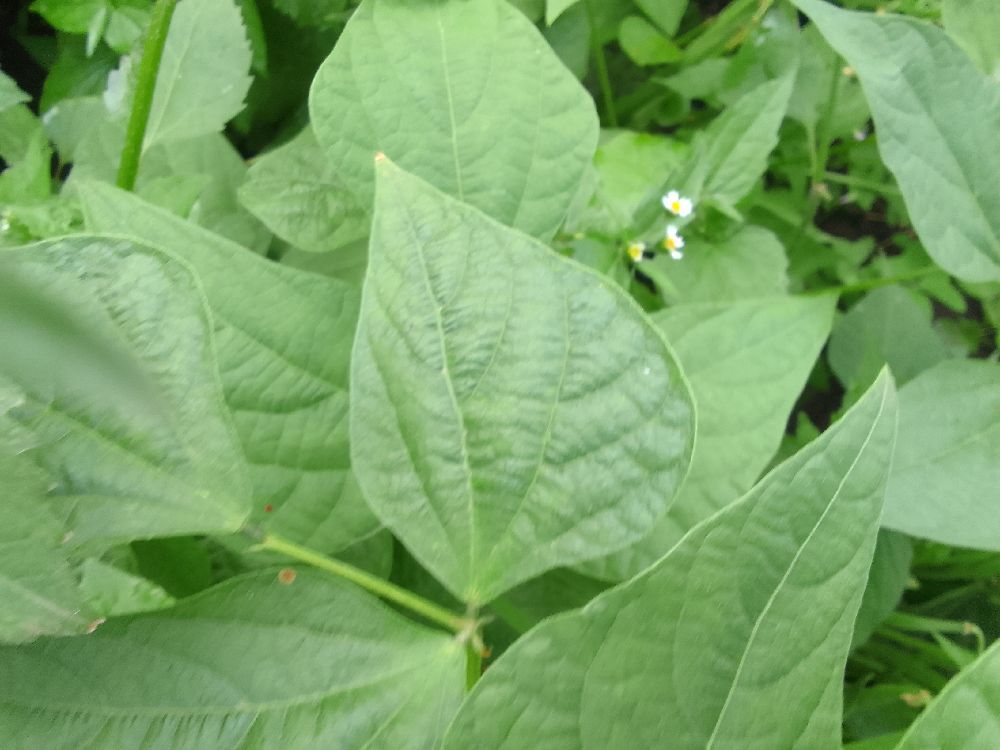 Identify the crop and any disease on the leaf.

common bean, healthy
